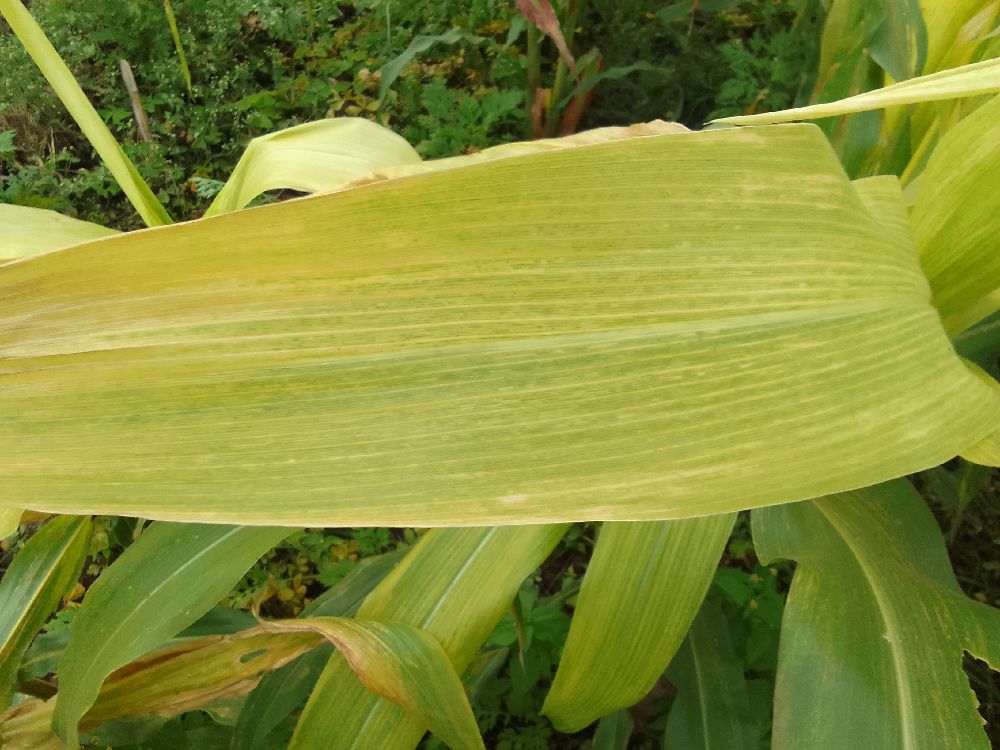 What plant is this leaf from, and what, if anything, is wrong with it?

maize, maize lethal necrosis
